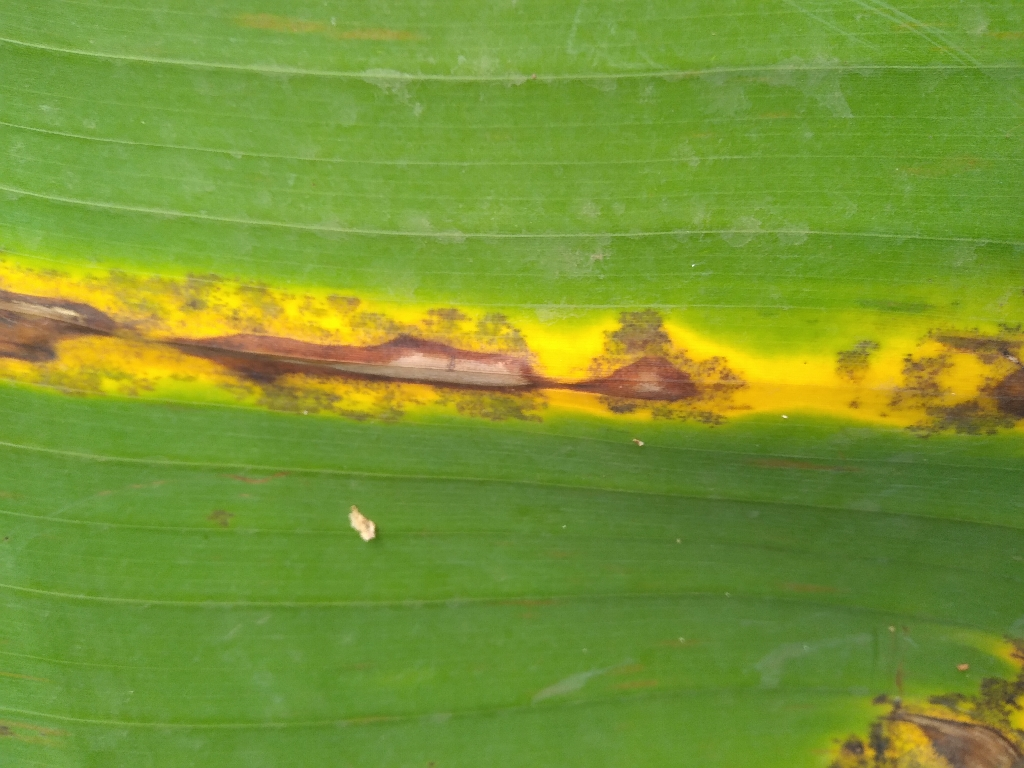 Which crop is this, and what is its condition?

banana, black sigatoka
